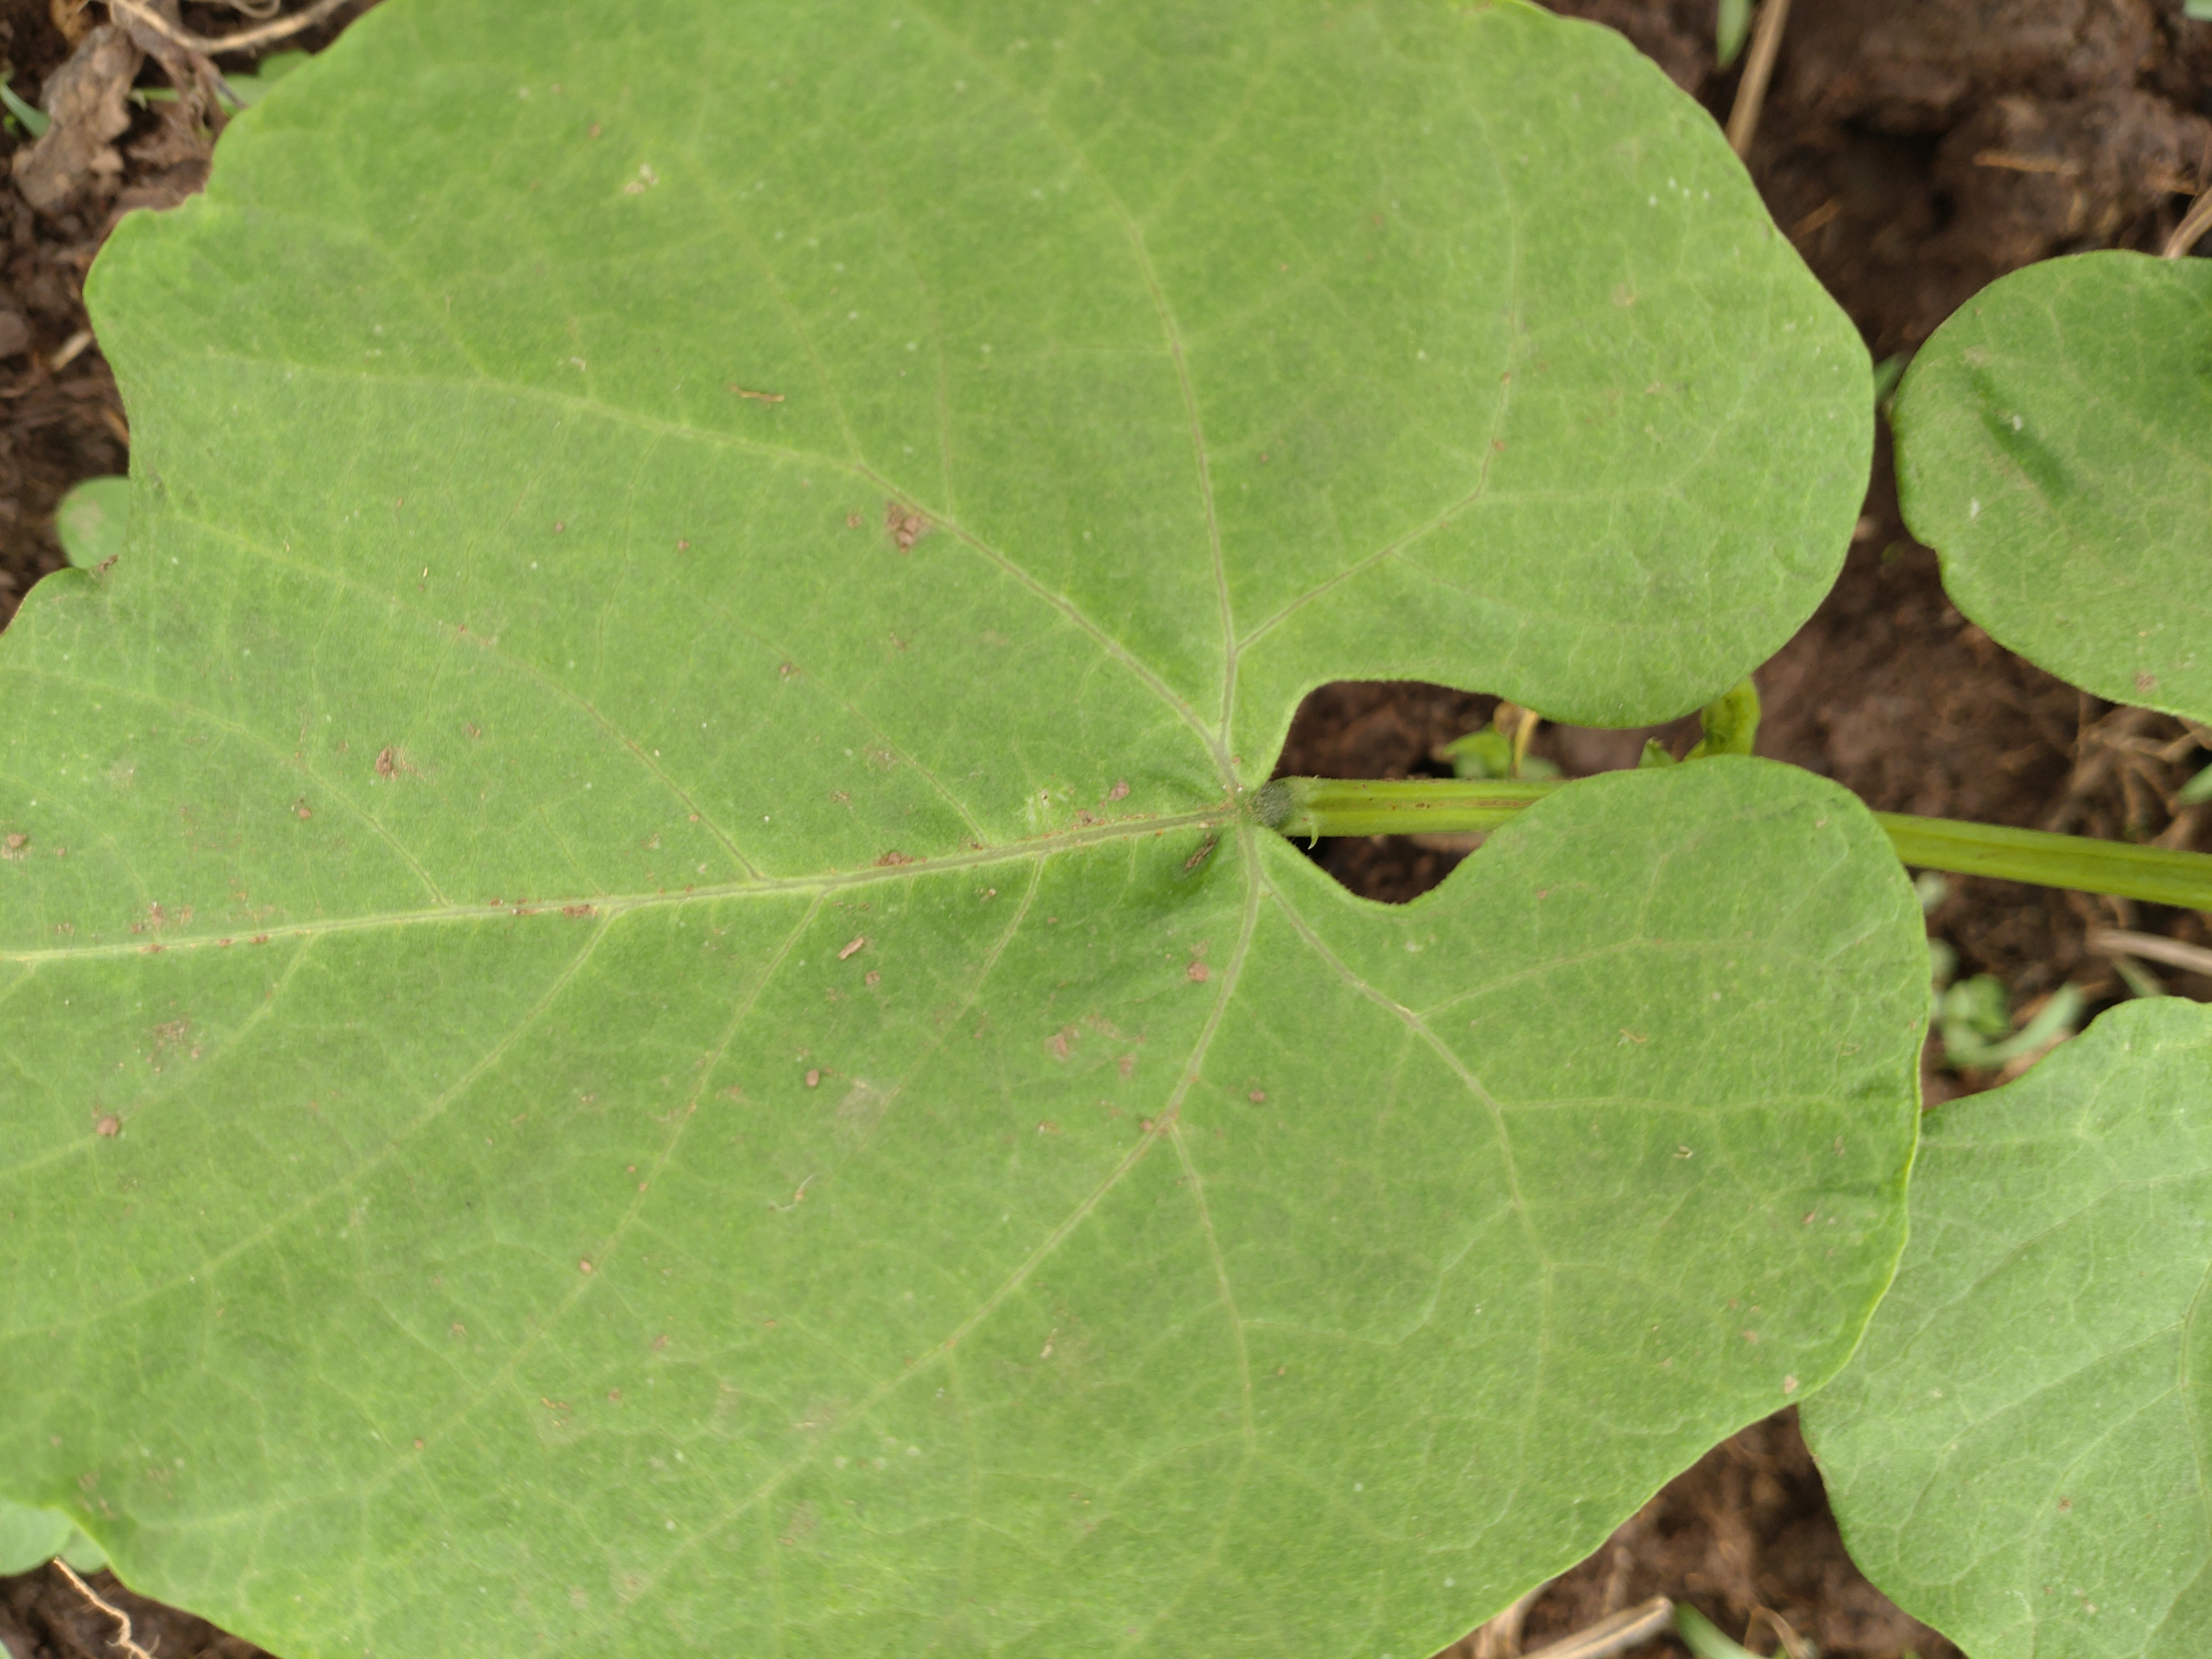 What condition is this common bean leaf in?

healthy
